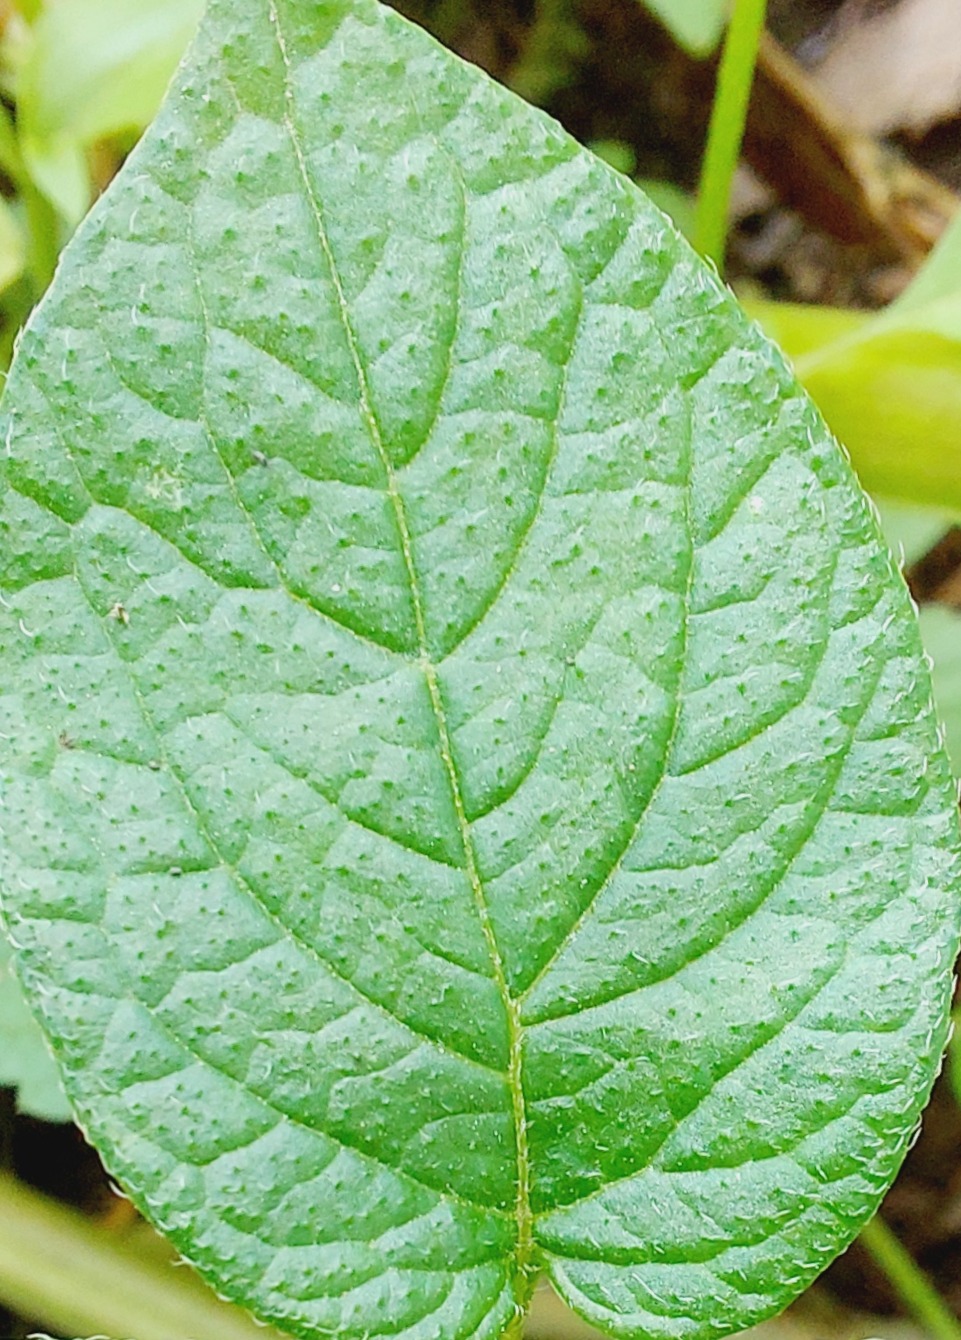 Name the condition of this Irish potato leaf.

healthy
